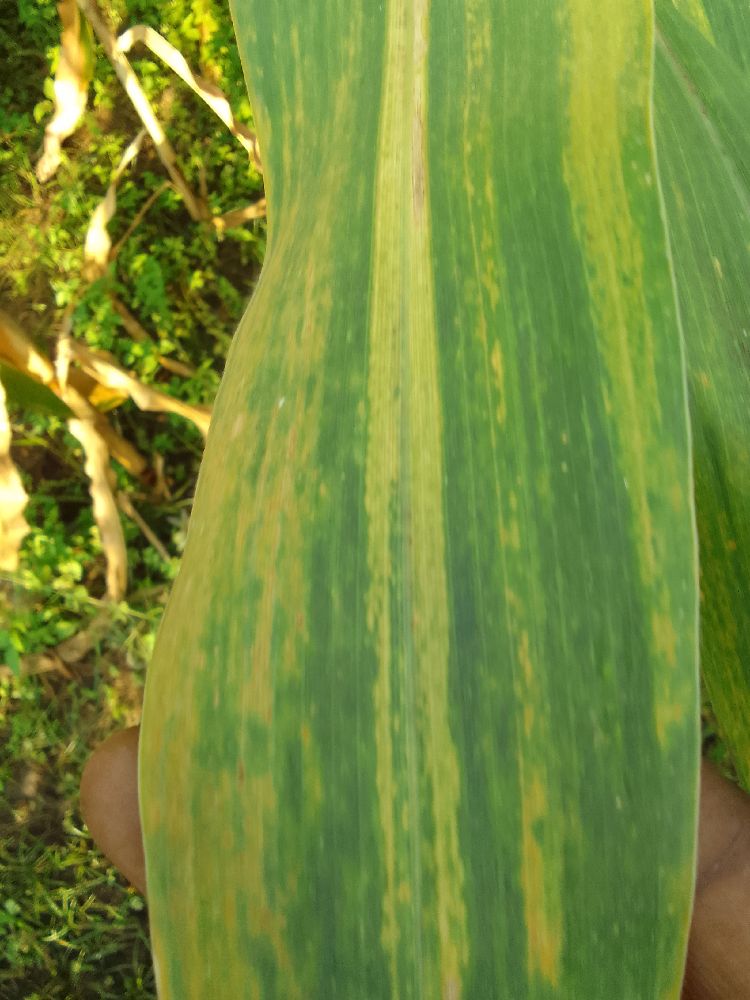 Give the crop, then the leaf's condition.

maize, maize lethal necrosis
